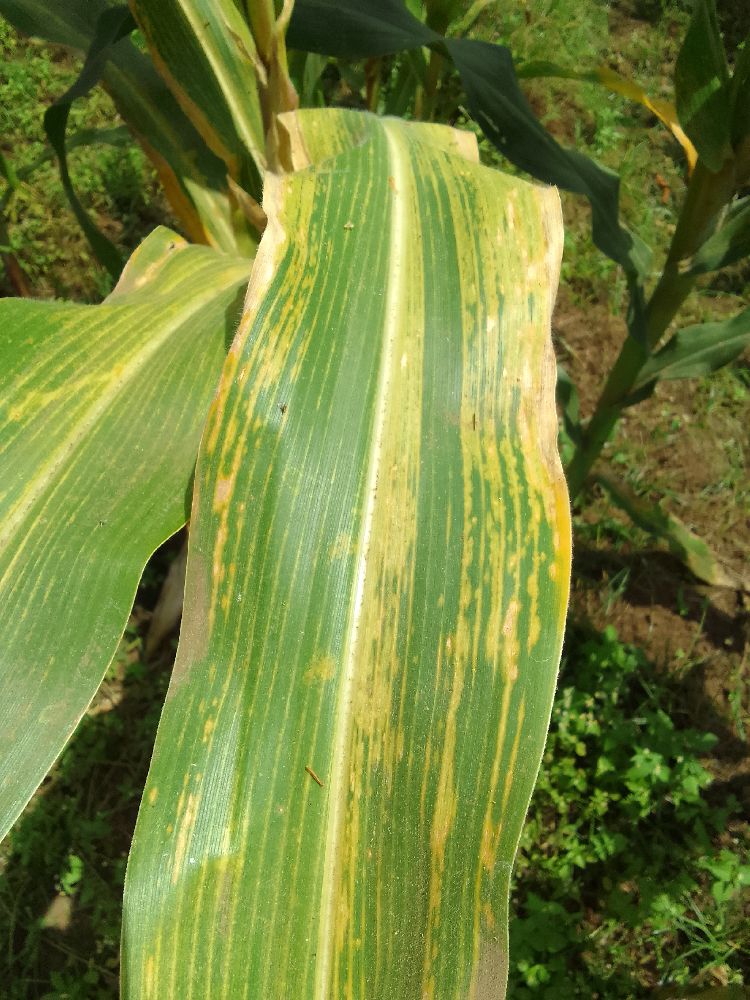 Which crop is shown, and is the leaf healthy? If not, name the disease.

maize, maize lethal necrosis
